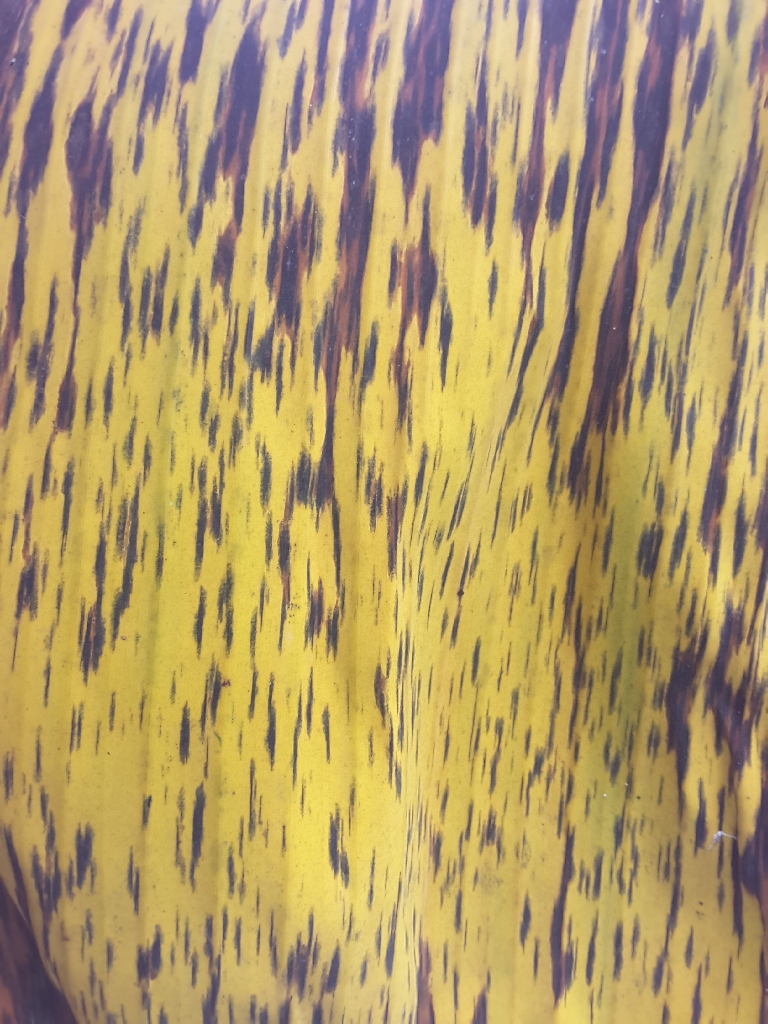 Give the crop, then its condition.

banana, black sigatoka
